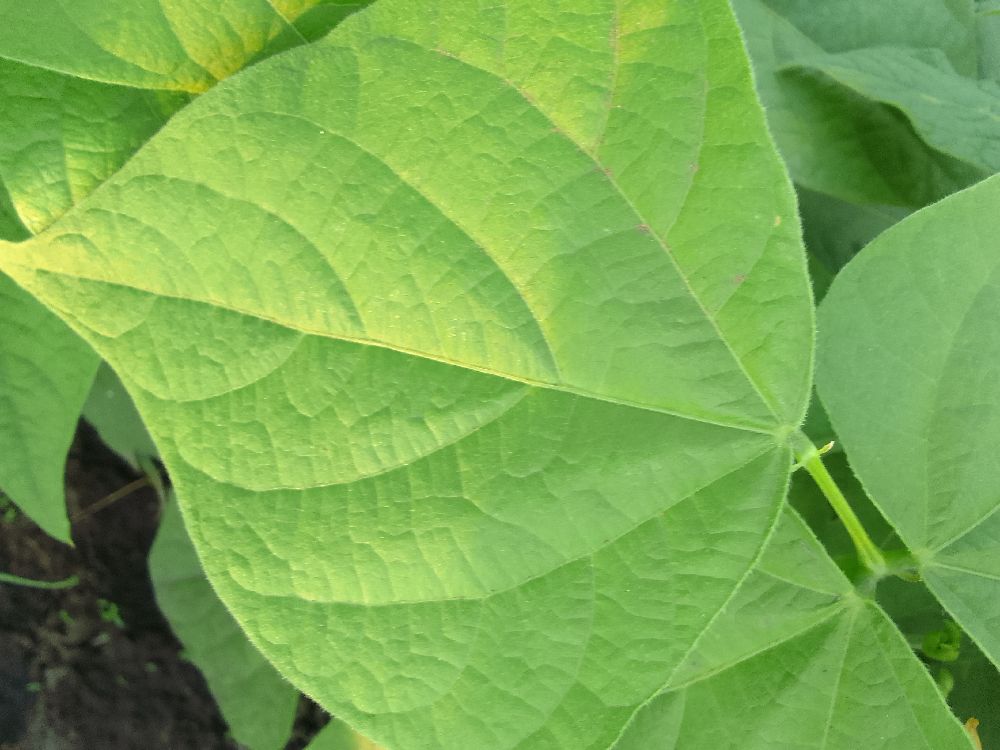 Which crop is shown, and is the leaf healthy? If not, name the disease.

common bean, healthy
